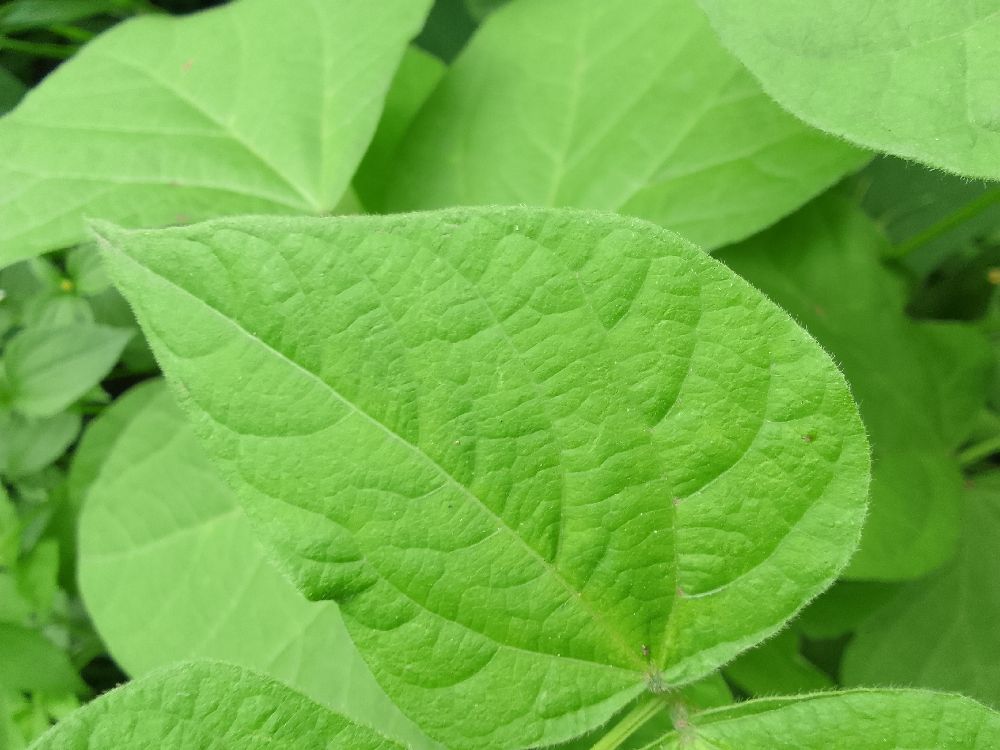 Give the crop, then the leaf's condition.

common bean, healthy
